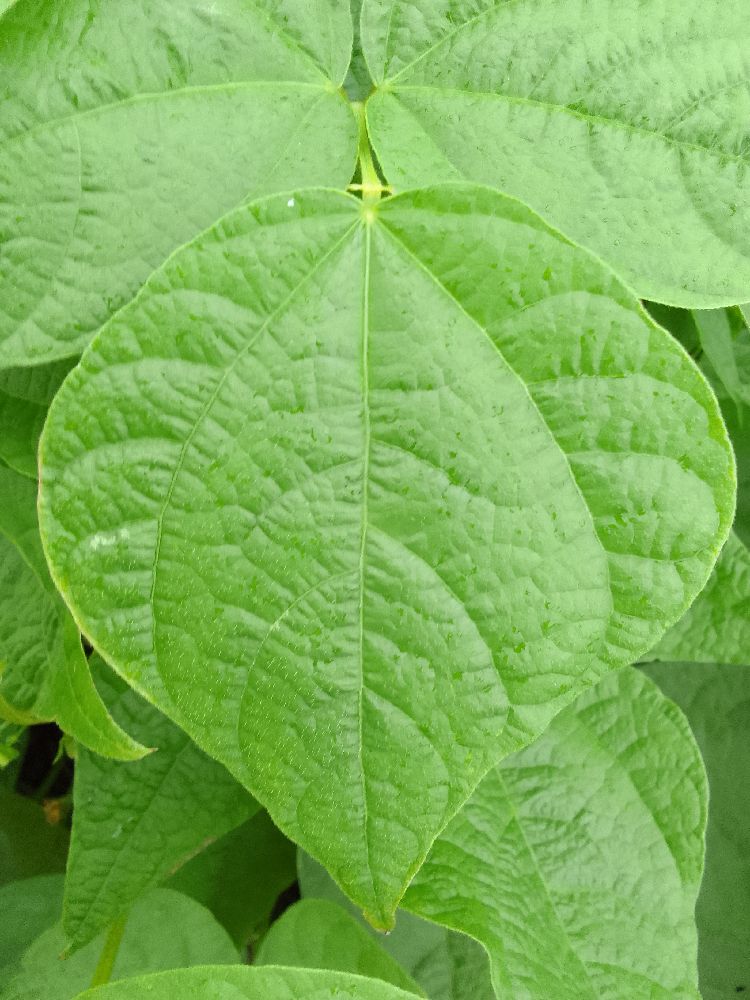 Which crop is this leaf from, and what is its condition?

common bean, healthy
